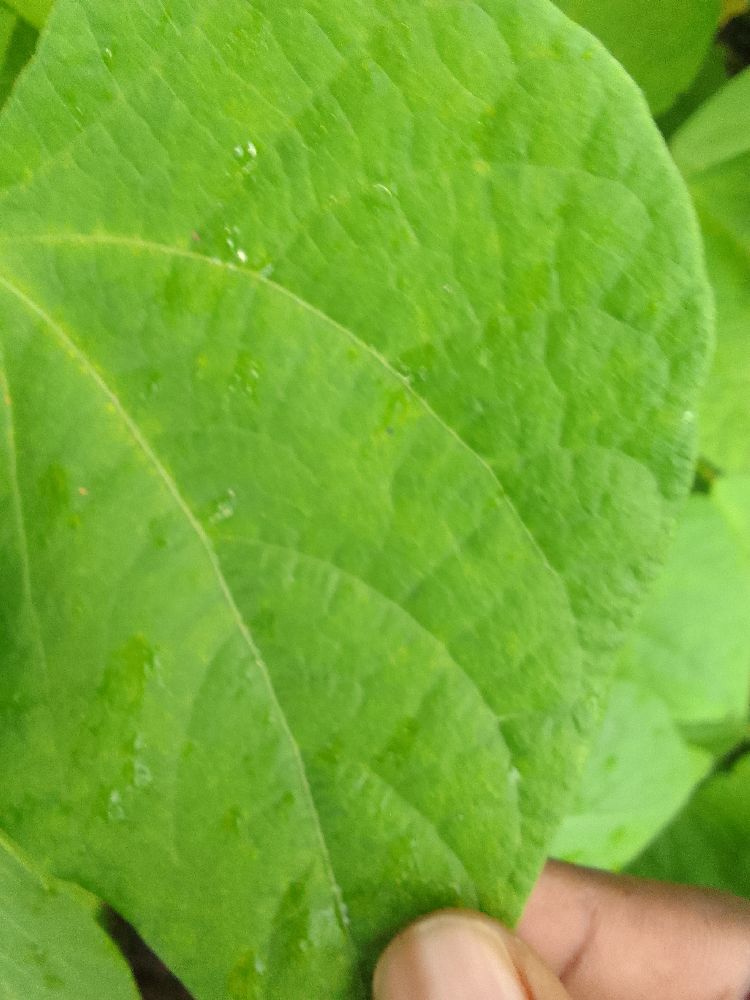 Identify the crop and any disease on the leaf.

common bean, healthy
